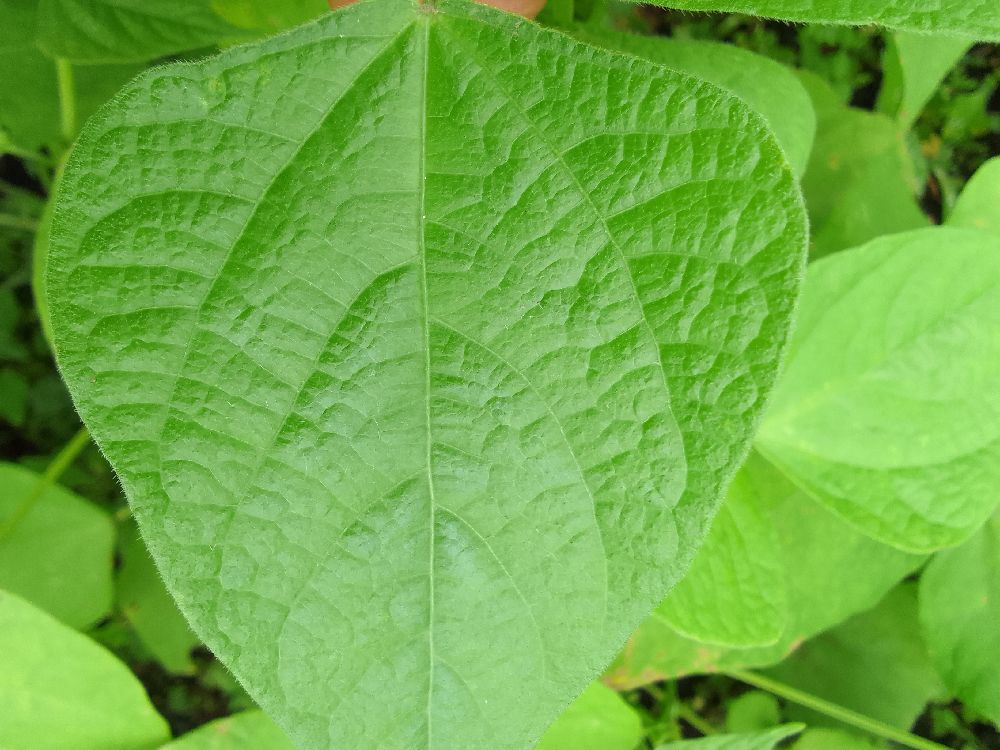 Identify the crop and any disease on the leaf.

common bean, healthy
